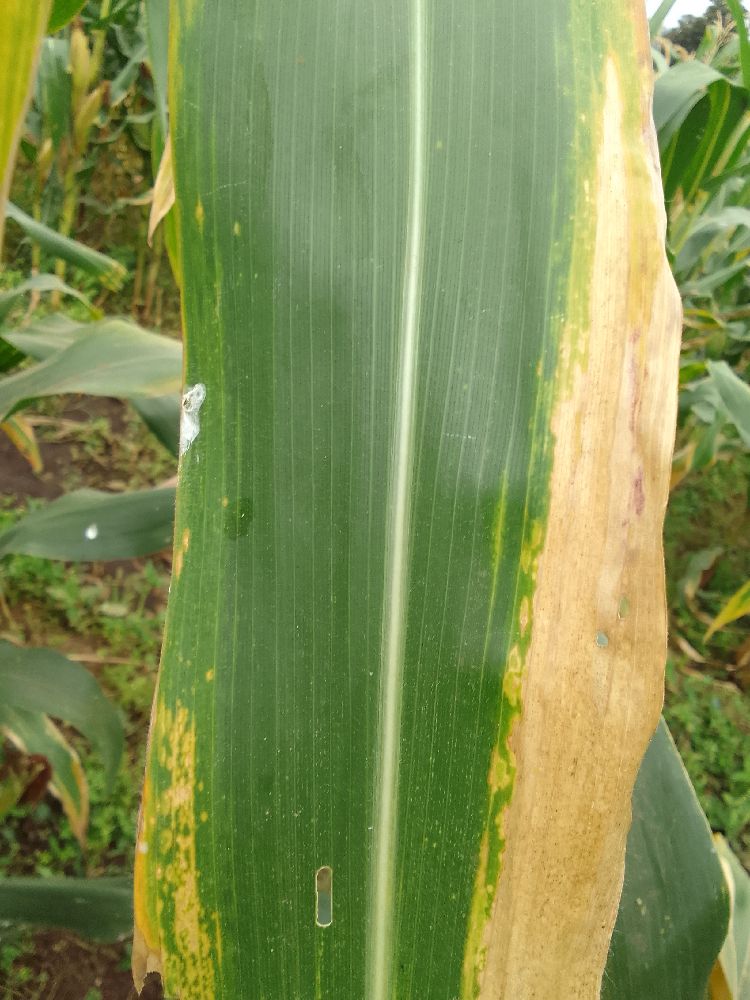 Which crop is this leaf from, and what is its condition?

maize, maize lethal necrosis
